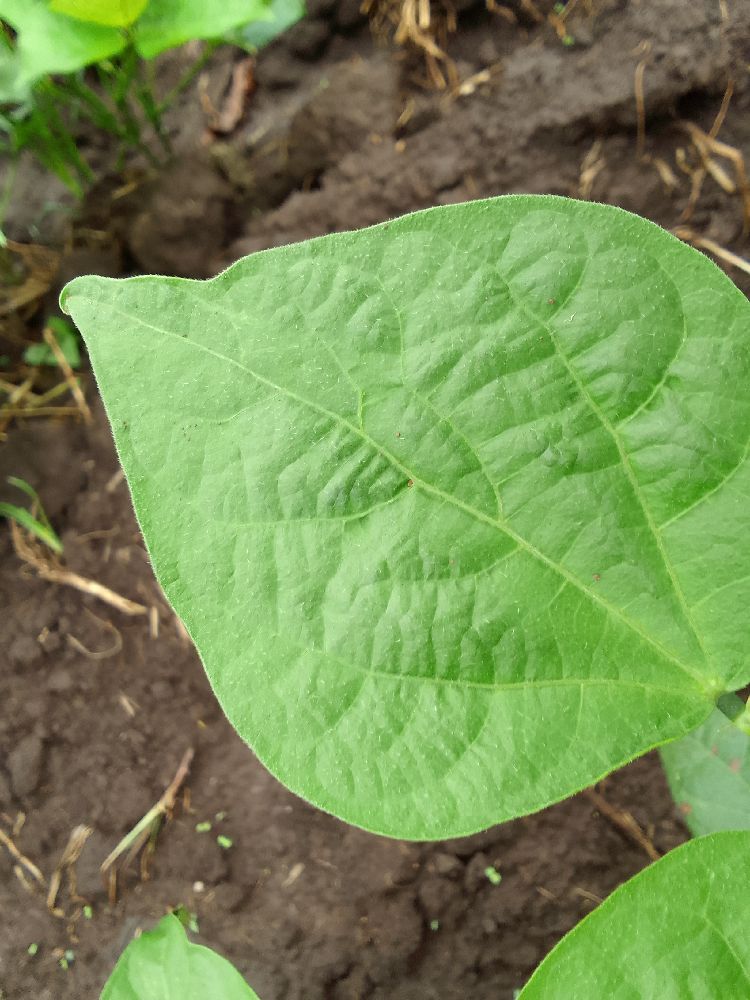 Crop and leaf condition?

common bean, healthy
